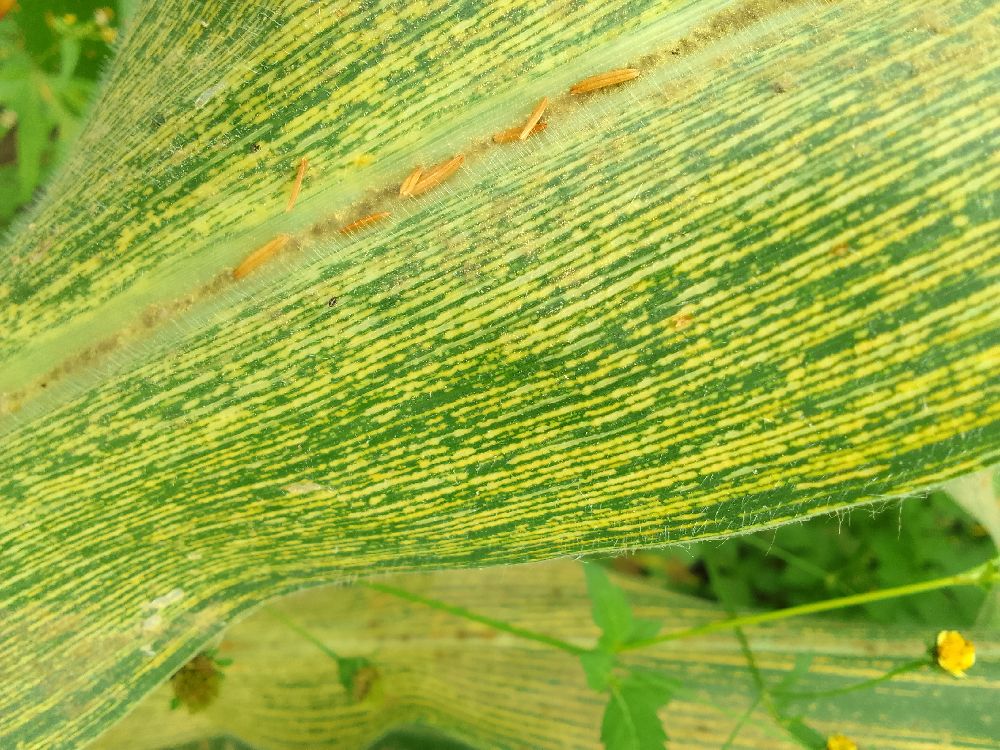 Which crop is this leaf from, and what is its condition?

maize, maize streak virus
